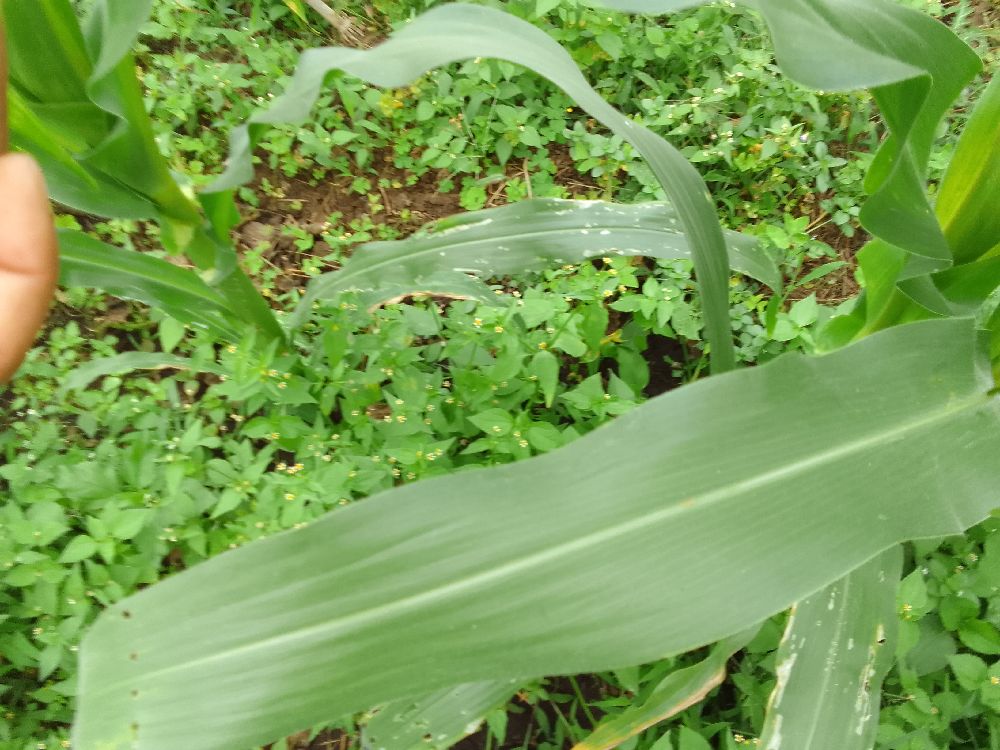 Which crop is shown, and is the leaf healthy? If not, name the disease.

maize, healthy
